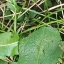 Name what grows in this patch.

structured weed
